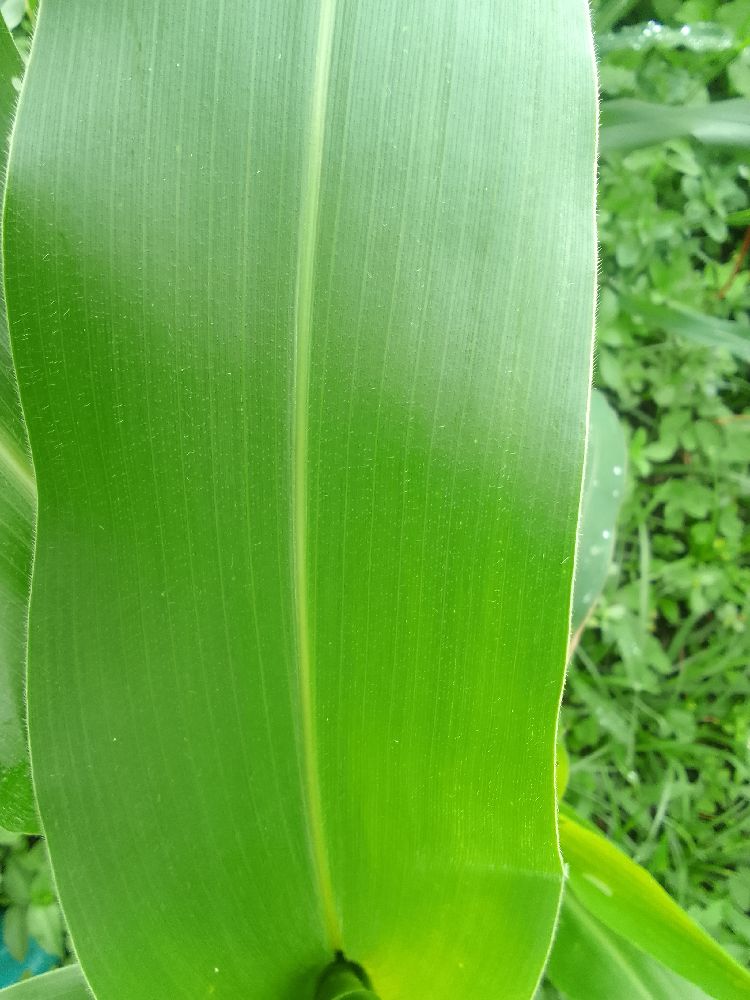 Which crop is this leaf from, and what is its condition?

maize, healthy
